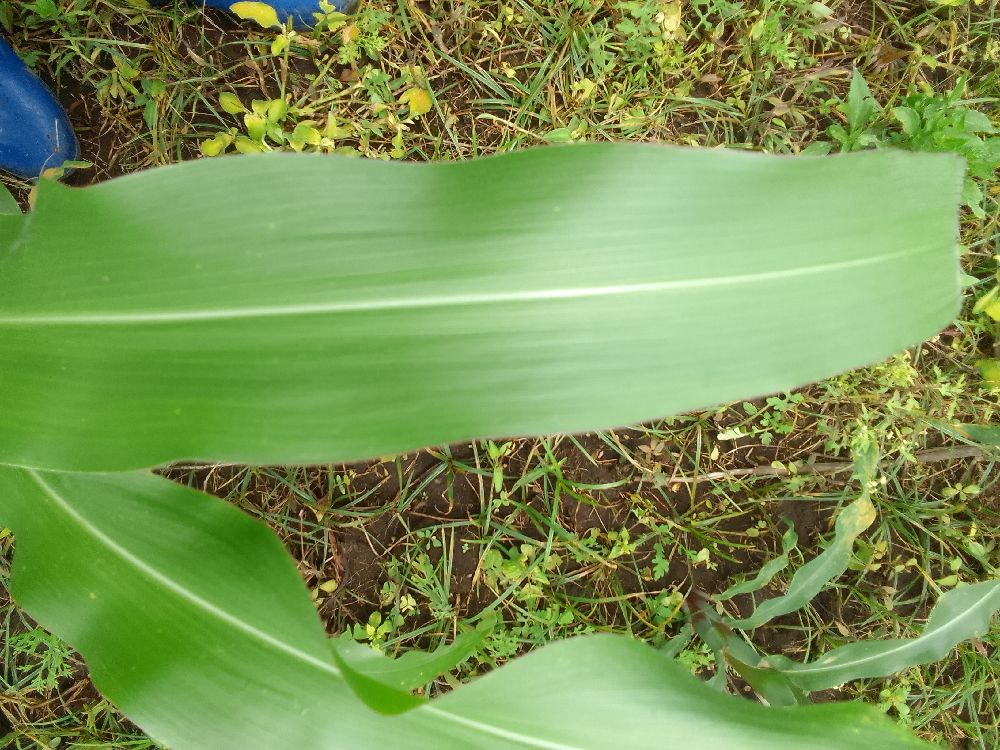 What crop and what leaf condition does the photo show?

maize, healthy
